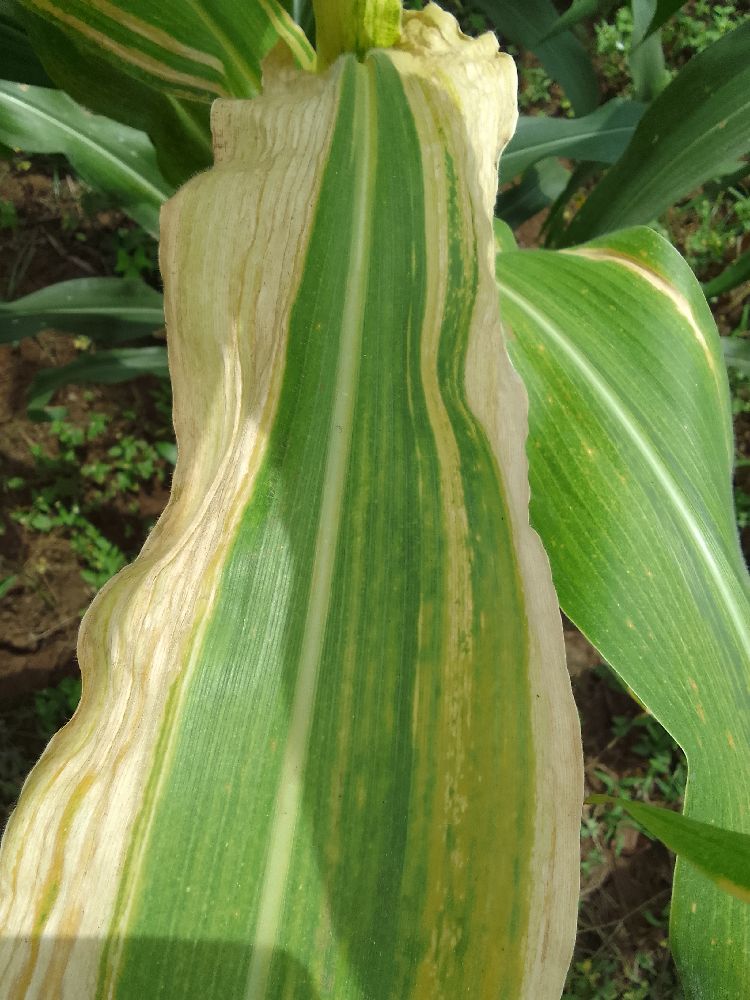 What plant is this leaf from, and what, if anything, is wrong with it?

maize, maize lethal necrosis
